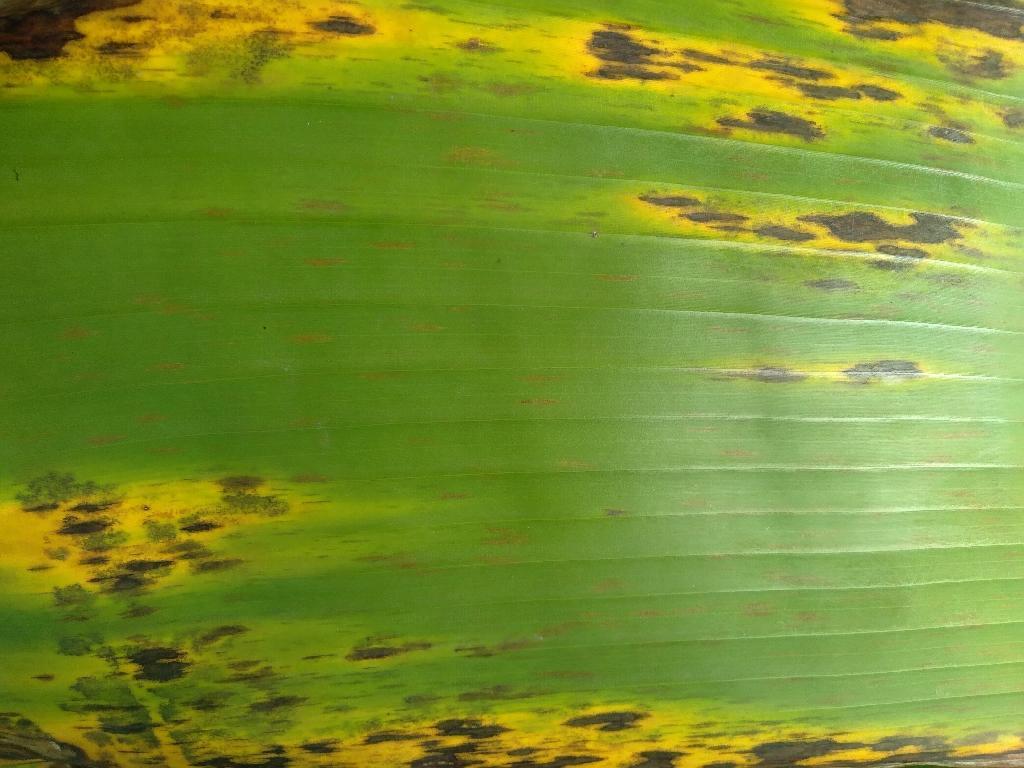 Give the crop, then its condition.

banana, black sigatoka
